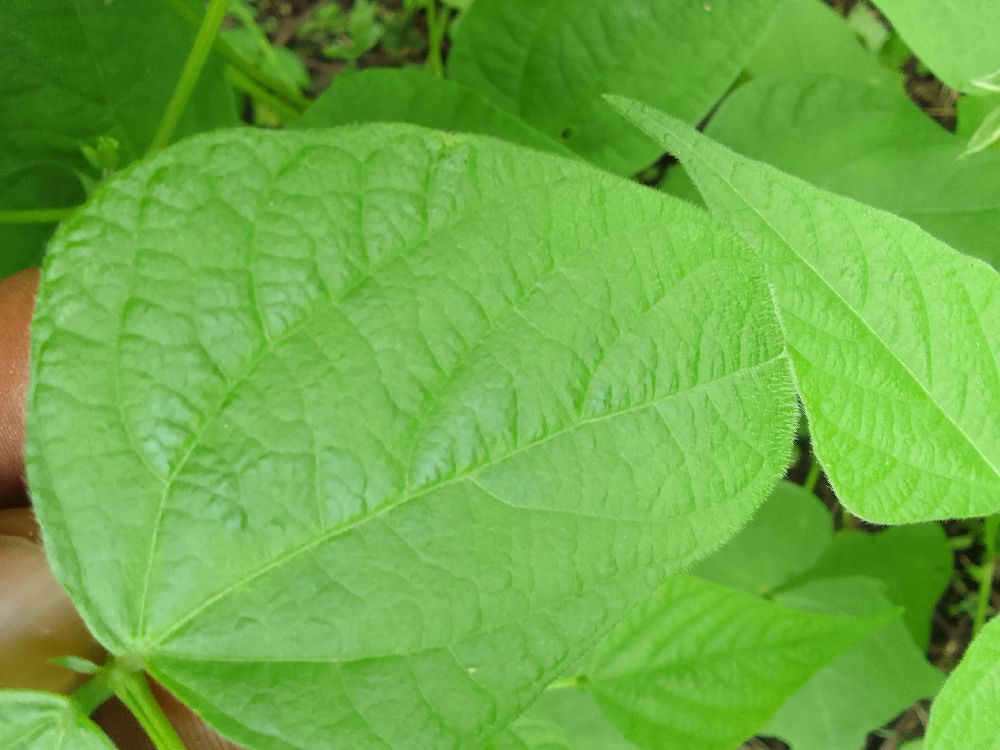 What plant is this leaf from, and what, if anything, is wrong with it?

common bean, healthy
